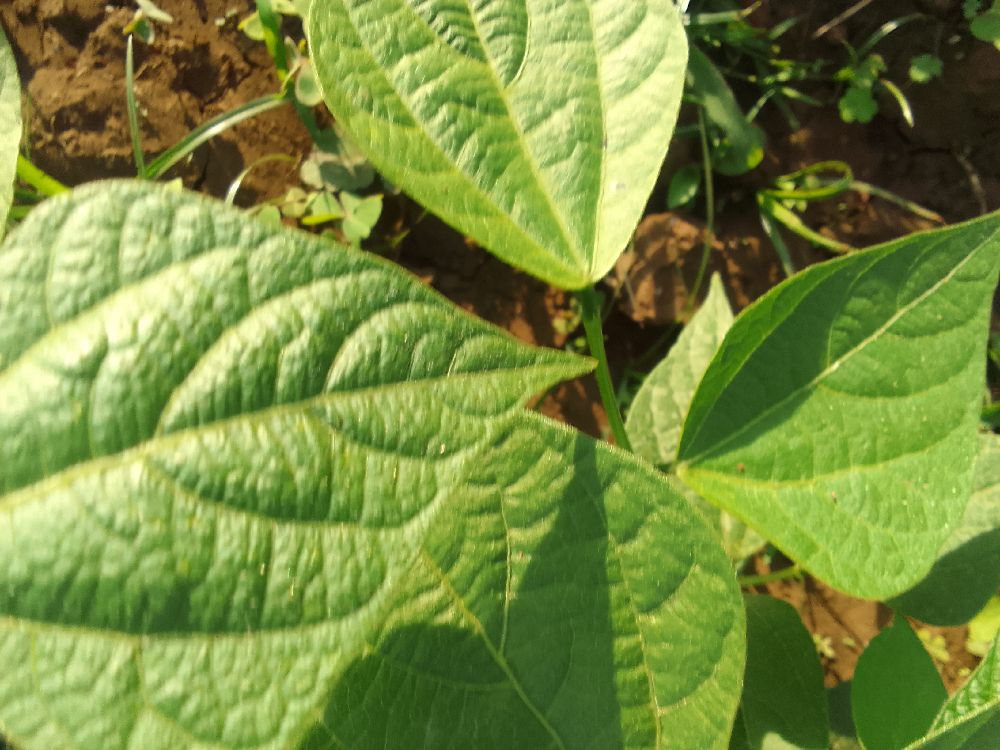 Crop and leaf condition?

common bean, healthy
